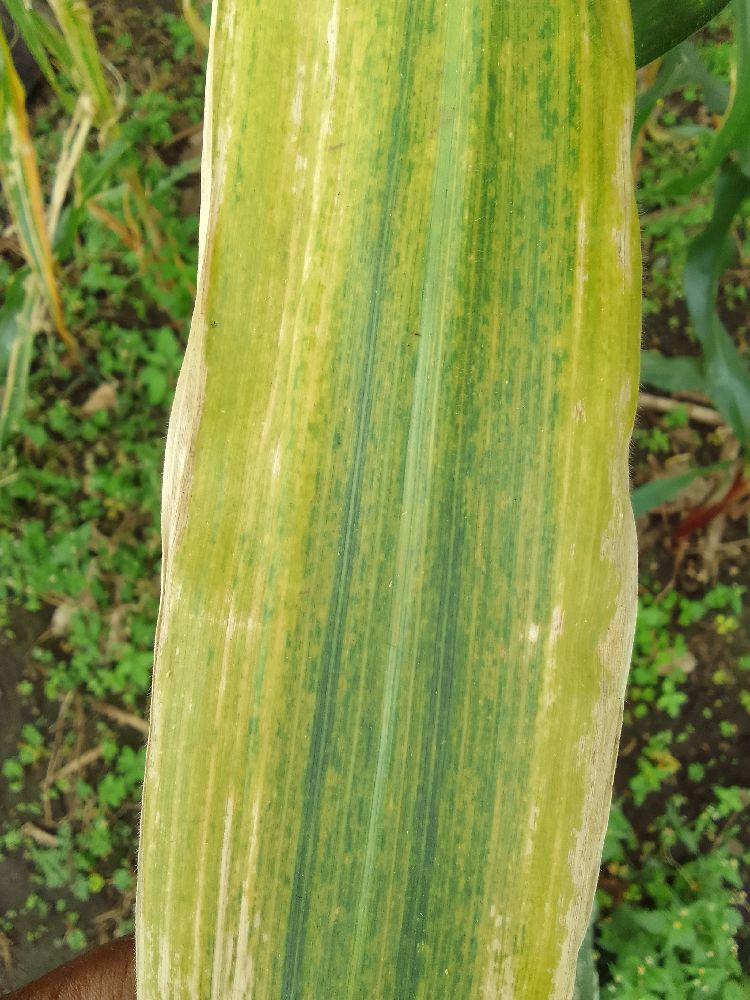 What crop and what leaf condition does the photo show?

maize, maize lethal necrosis
